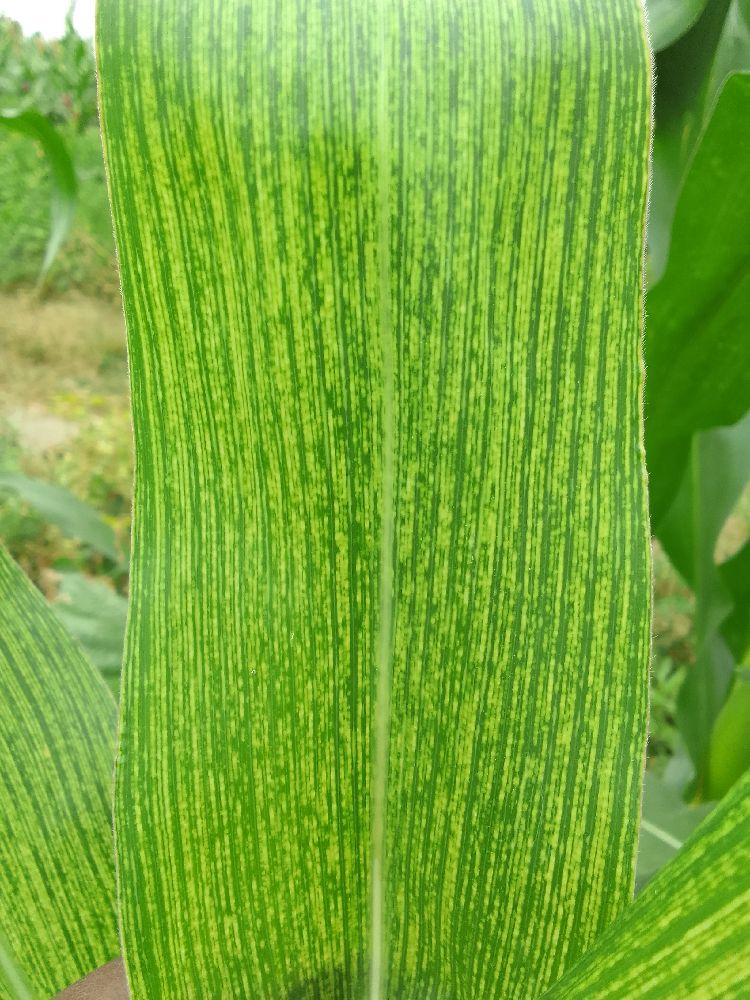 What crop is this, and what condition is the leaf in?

maize, maize streak virus
